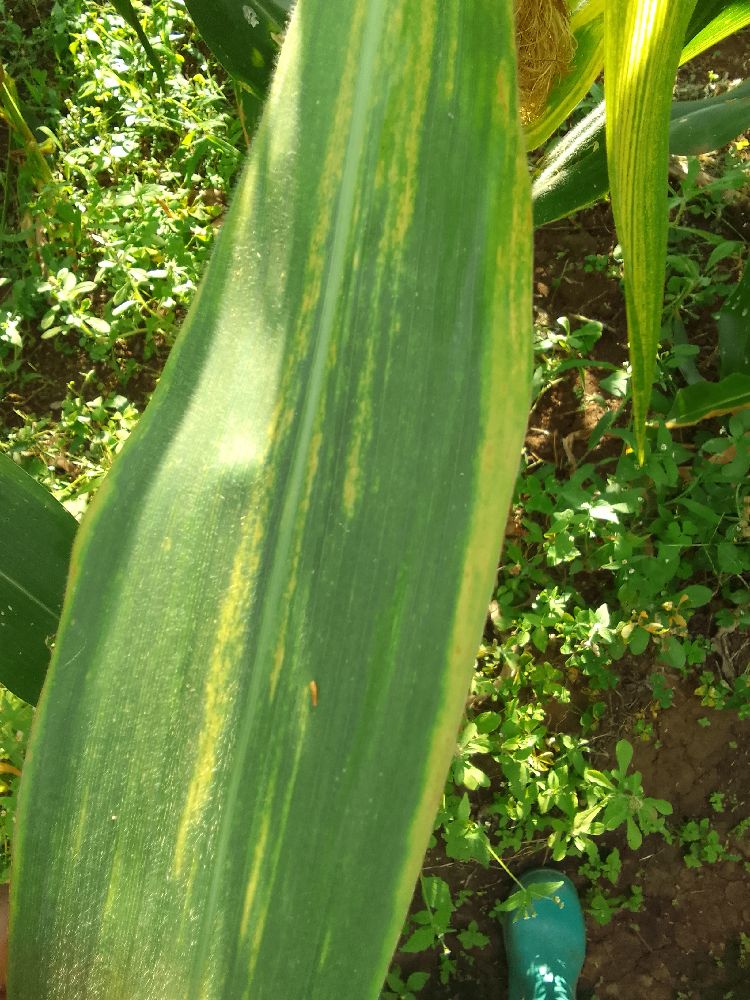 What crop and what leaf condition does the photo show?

maize, maize lethal necrosis
